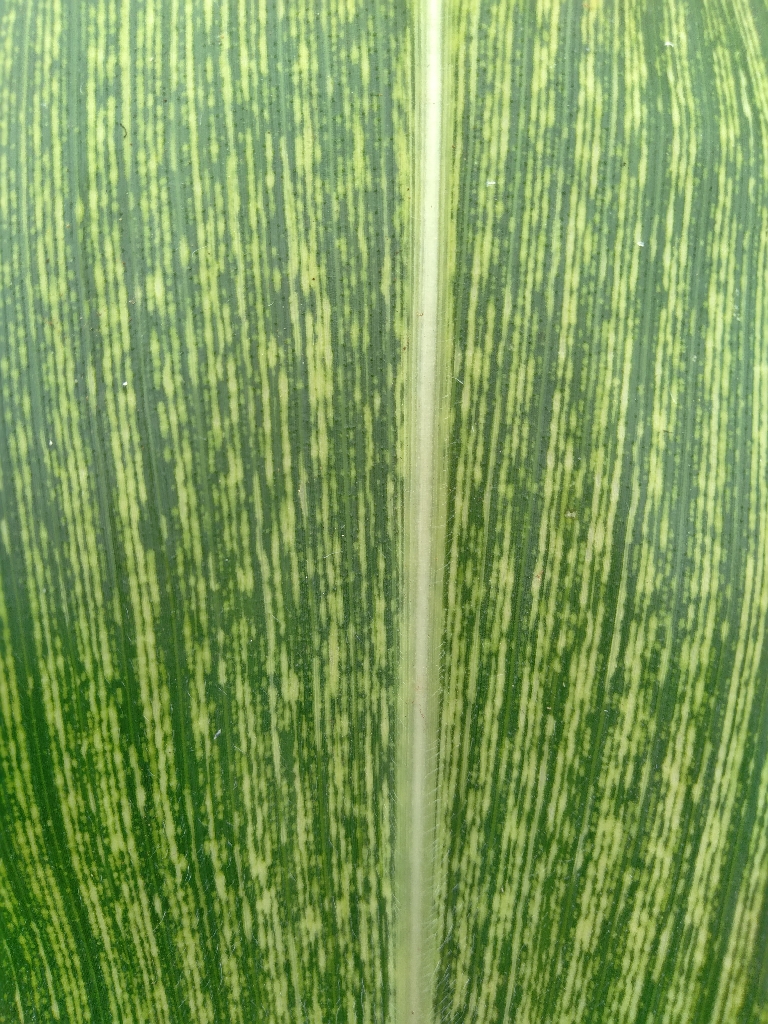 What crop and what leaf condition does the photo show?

maize, maize streak virus
